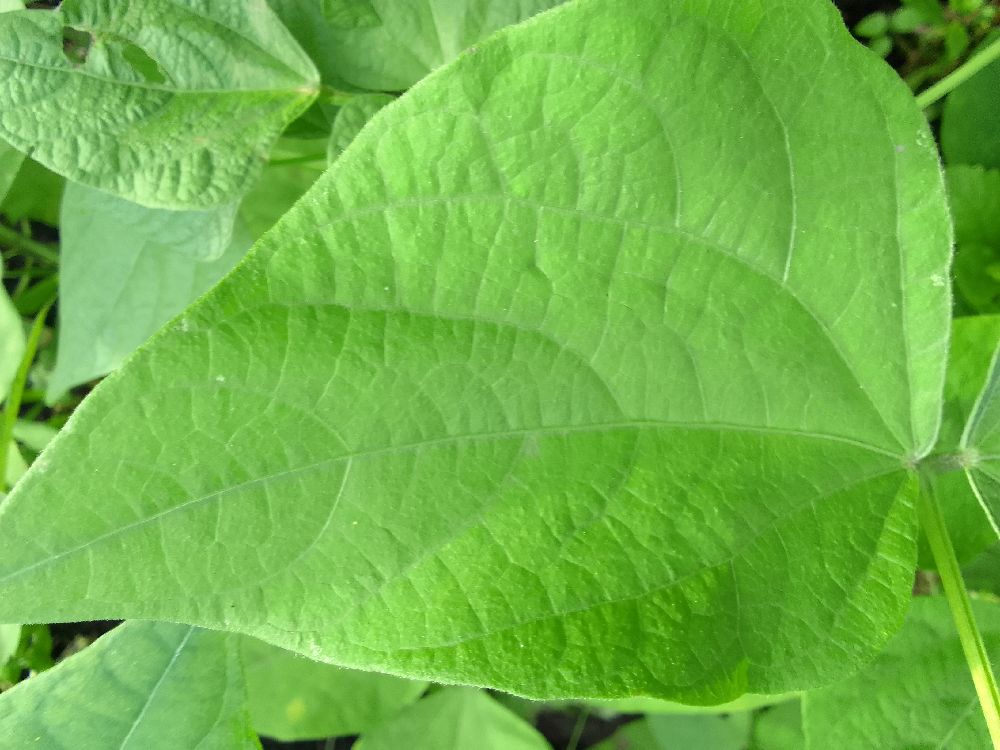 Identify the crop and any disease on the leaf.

common bean, healthy
